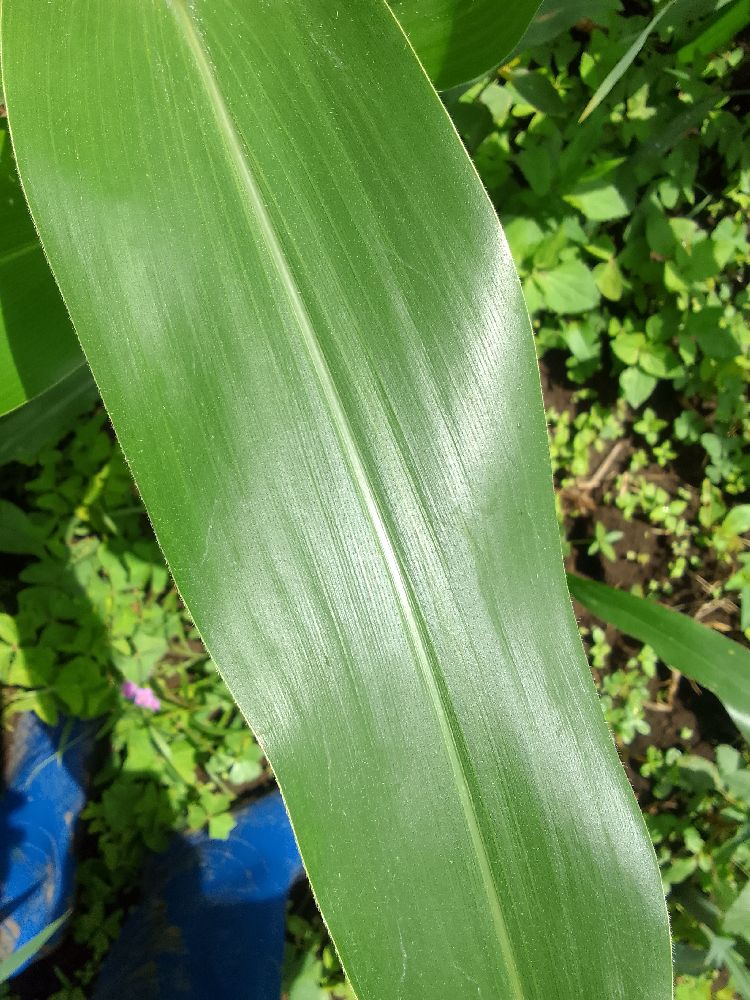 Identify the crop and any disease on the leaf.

maize, healthy
